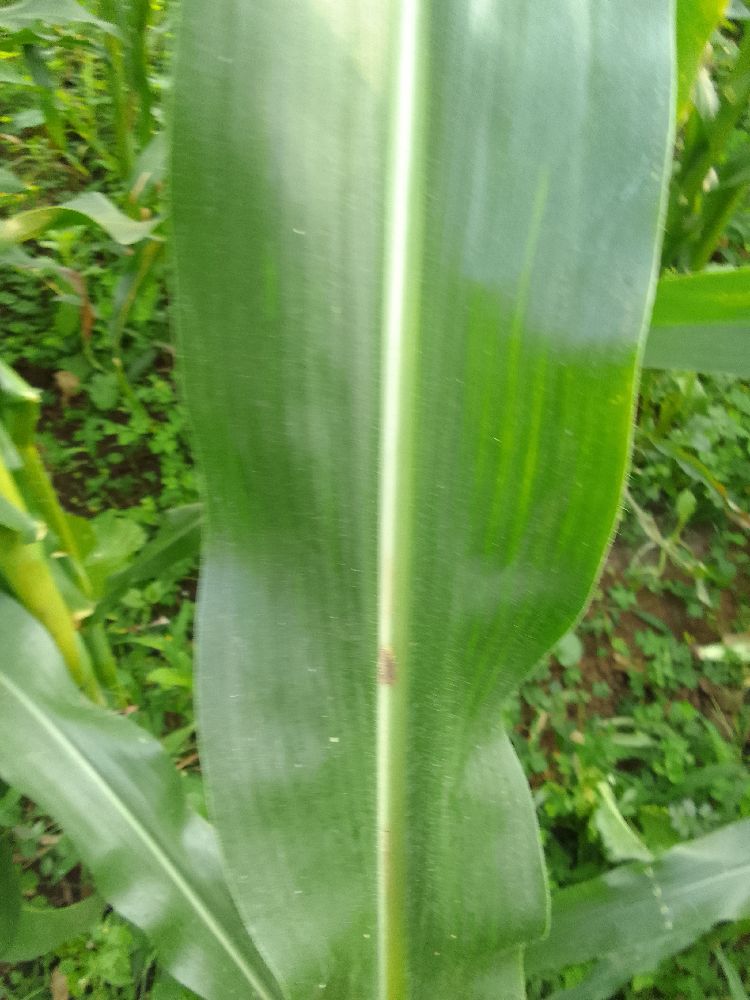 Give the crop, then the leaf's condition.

maize, healthy
